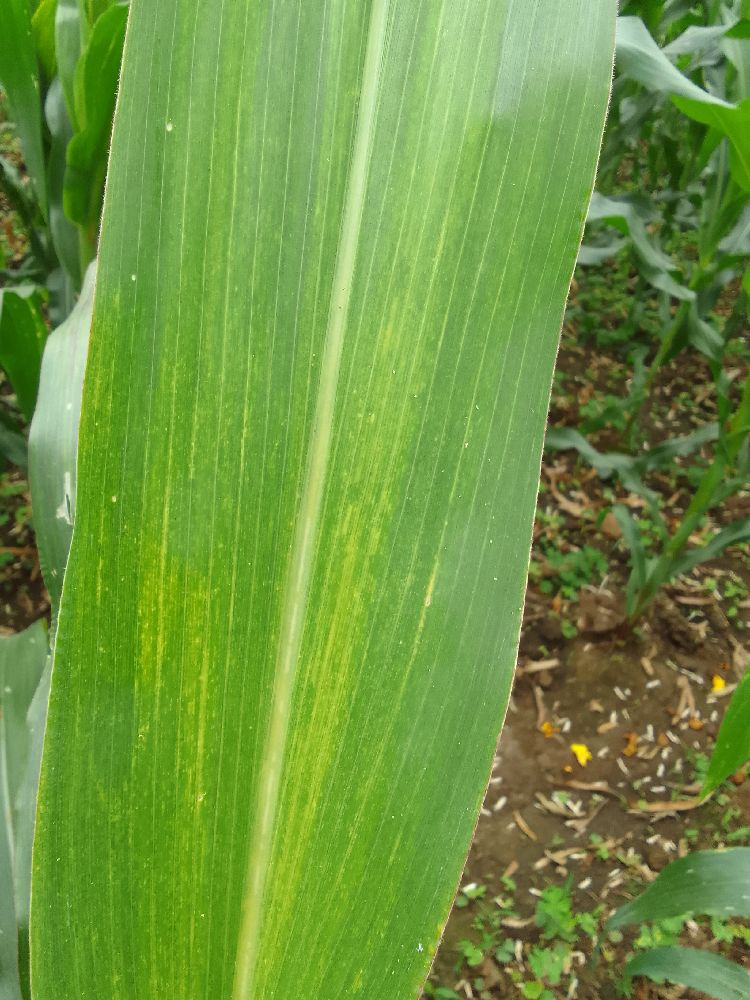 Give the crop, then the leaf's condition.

maize, maize lethal necrosis
